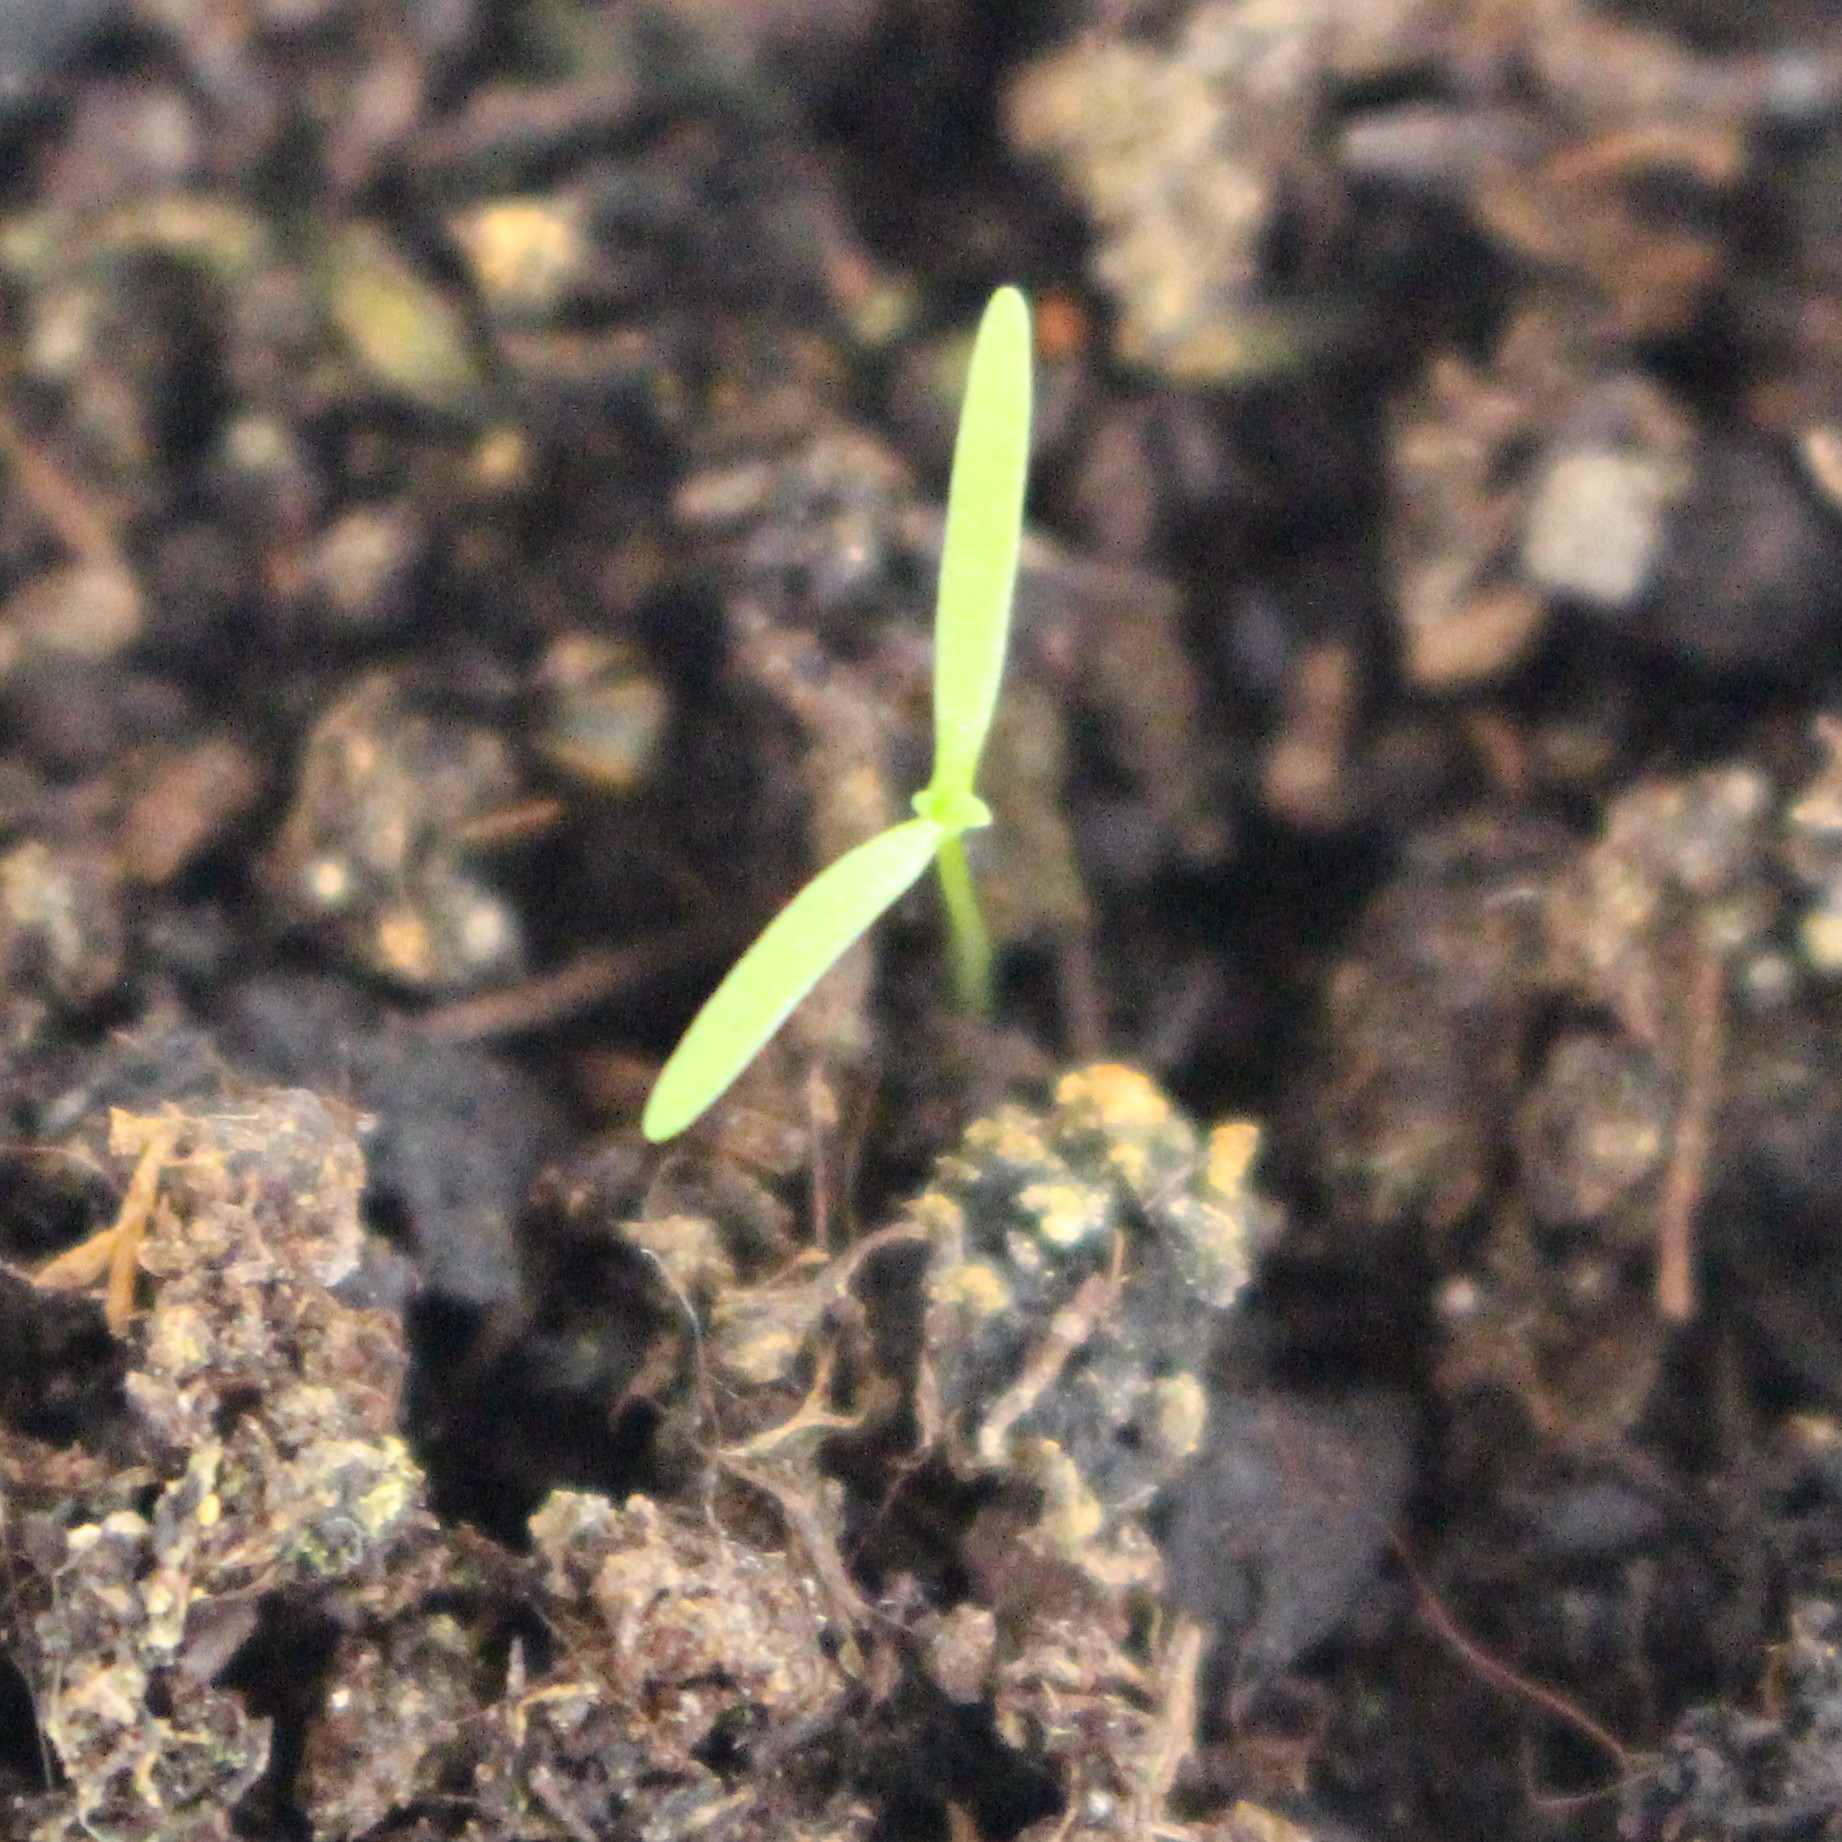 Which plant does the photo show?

Papaver rhoeas
